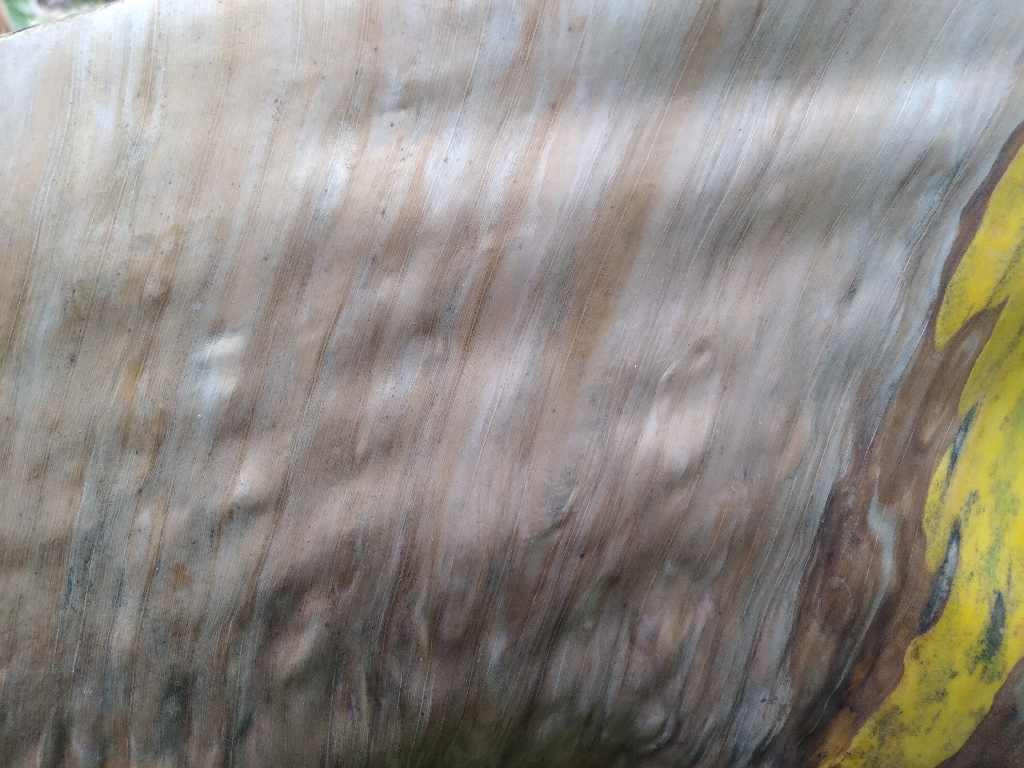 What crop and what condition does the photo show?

banana, black sigatoka
